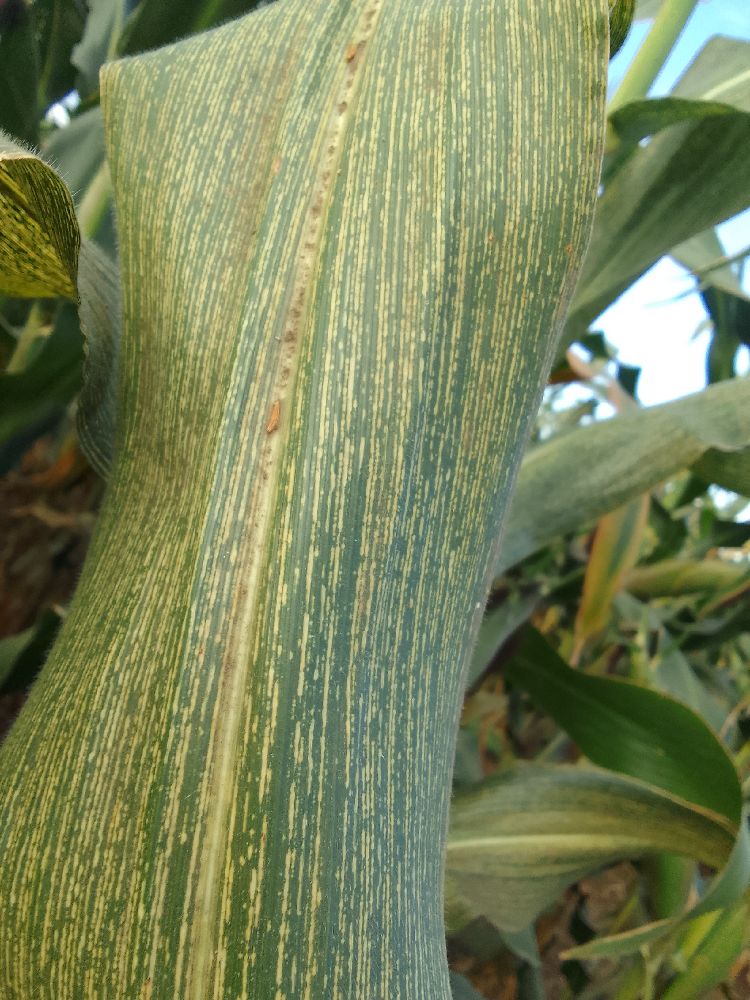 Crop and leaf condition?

maize, maize streak virus
